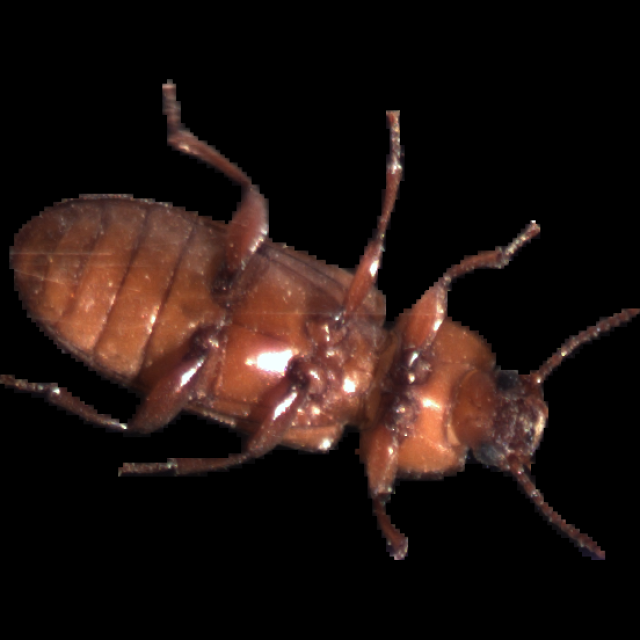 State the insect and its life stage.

mealworm beetle
